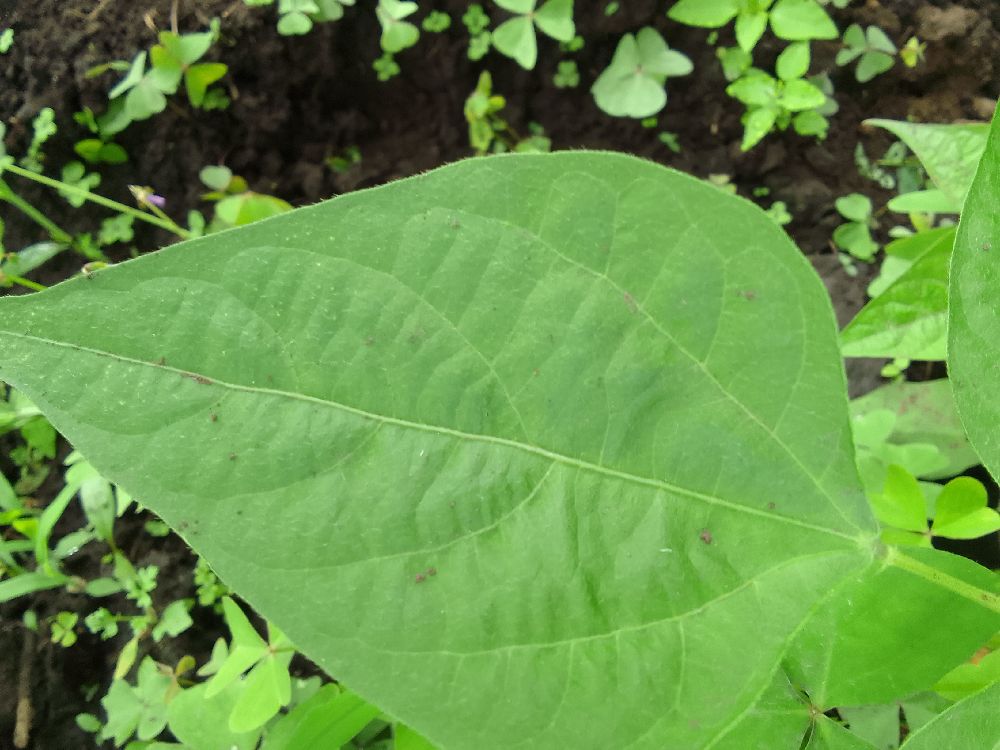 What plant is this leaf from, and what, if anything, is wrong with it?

maize, healthy
